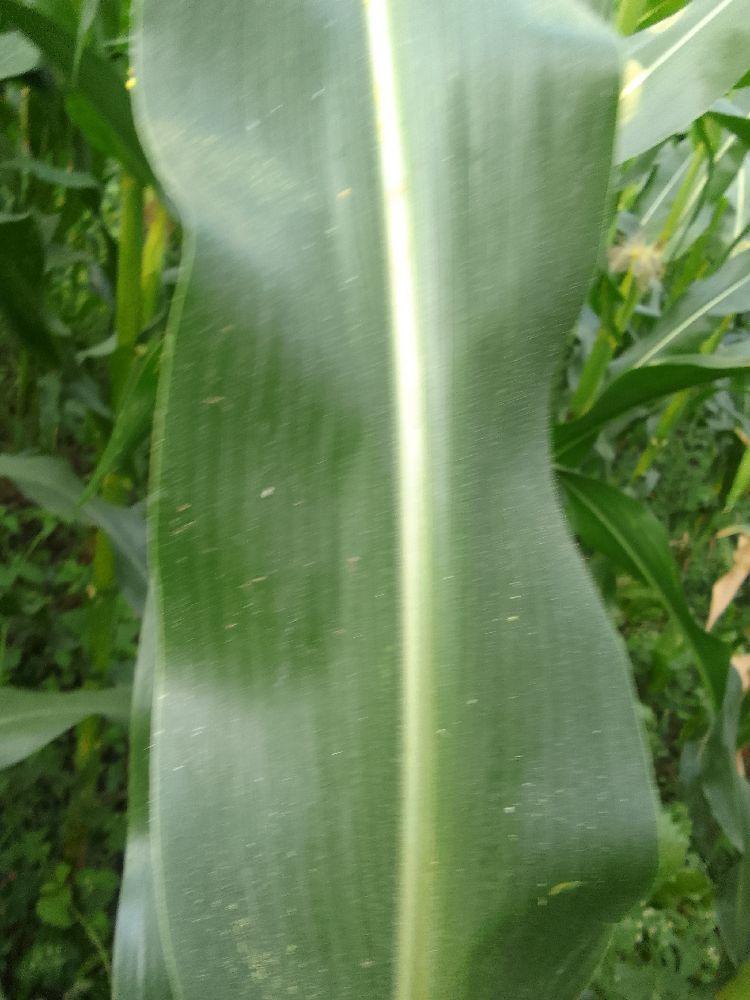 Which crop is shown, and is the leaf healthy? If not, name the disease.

maize, healthy
